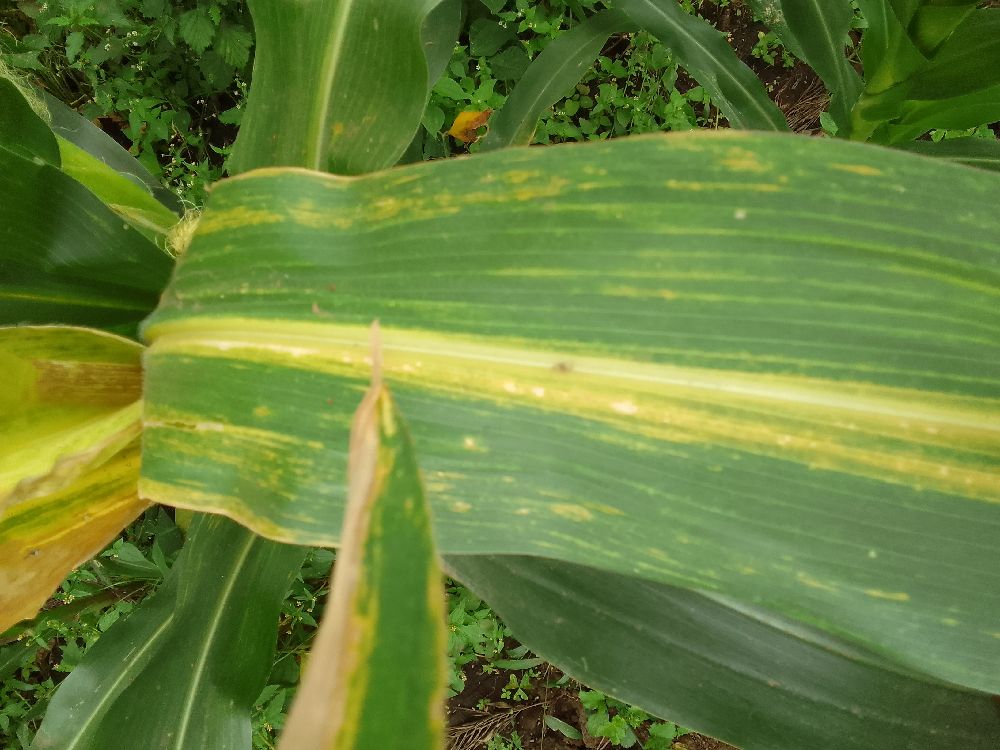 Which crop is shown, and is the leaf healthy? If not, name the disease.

maize, maize lethal necrosis
